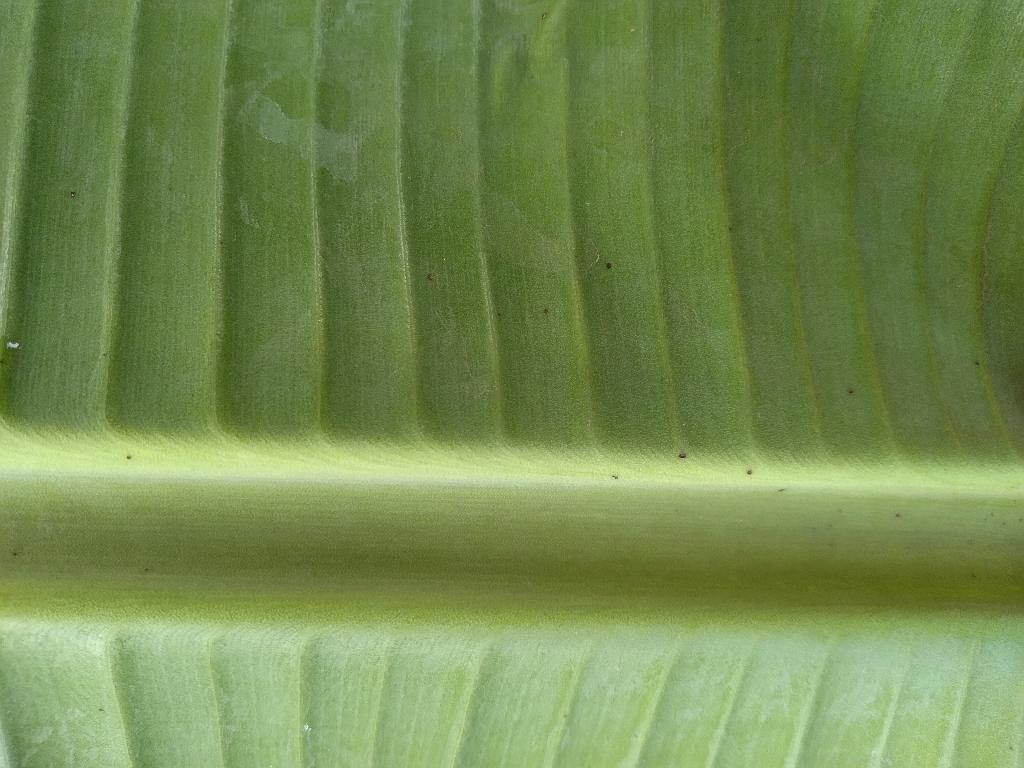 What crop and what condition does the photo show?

banana, healthy
